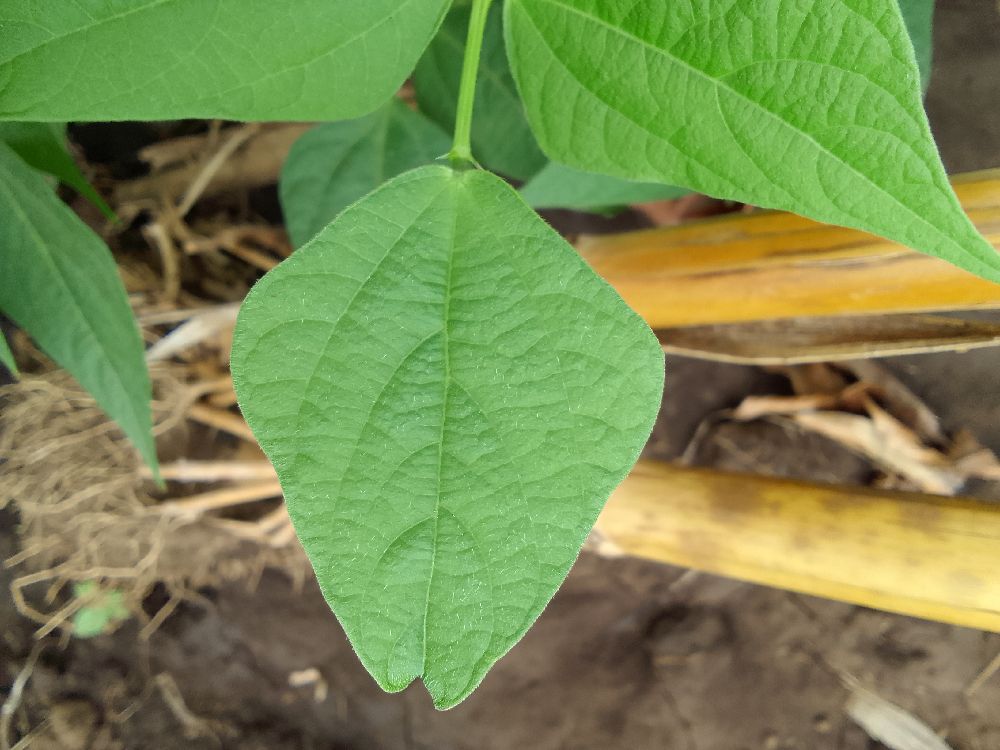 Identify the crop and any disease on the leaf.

common bean, healthy
